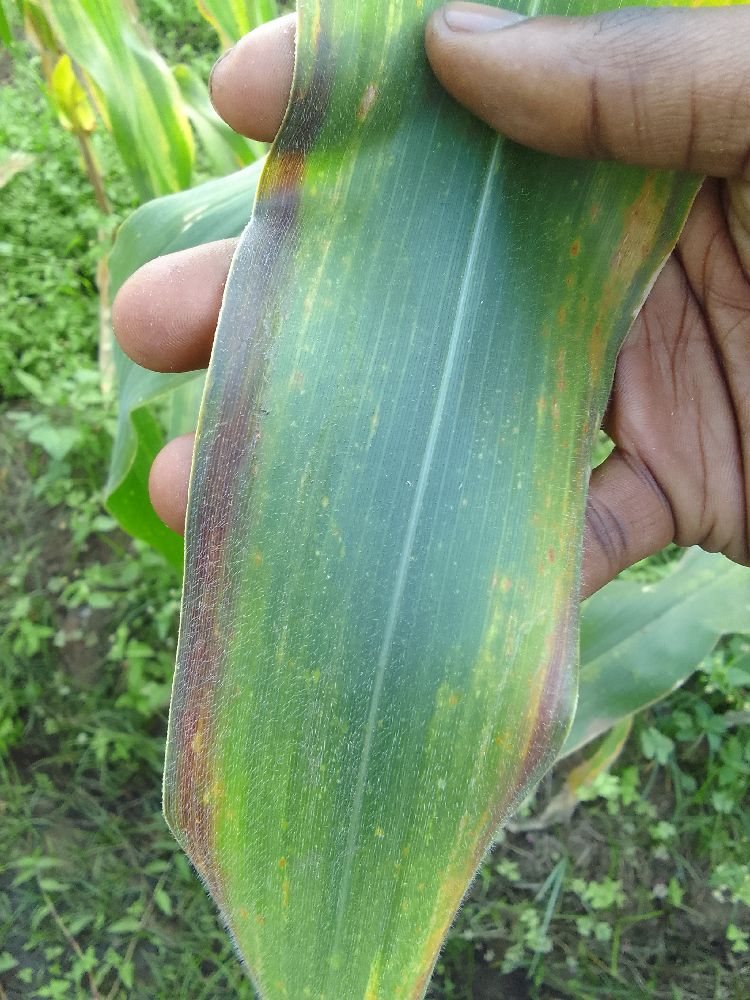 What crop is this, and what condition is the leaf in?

maize, maize lethal necrosis
